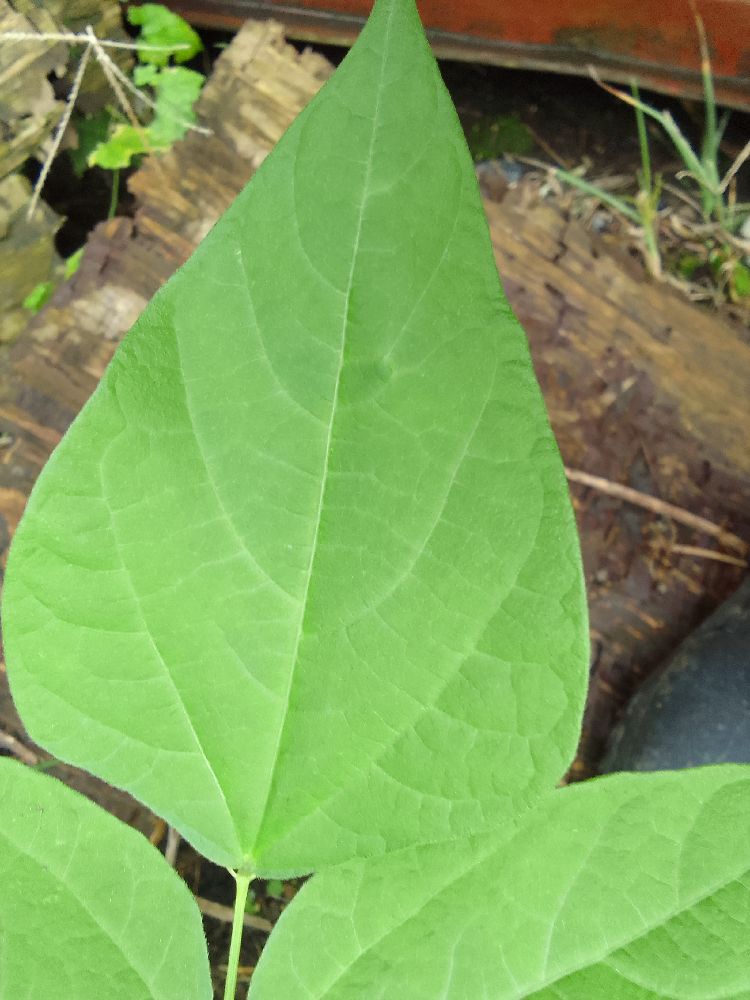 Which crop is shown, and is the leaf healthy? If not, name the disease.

common bean, healthy
